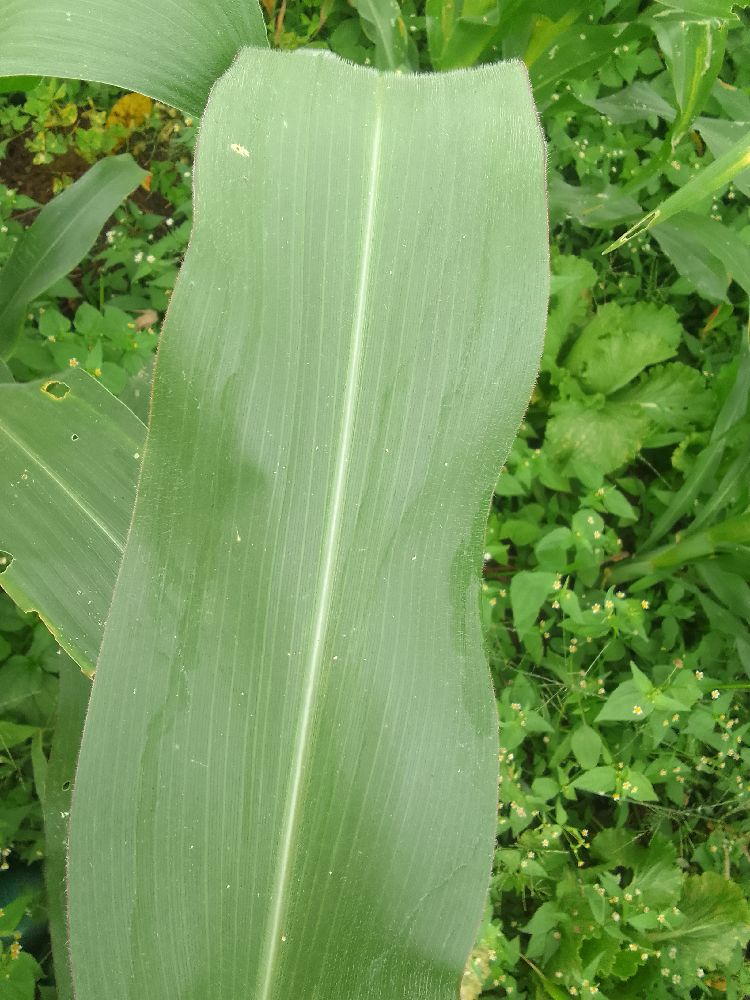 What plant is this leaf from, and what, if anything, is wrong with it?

maize, healthy
